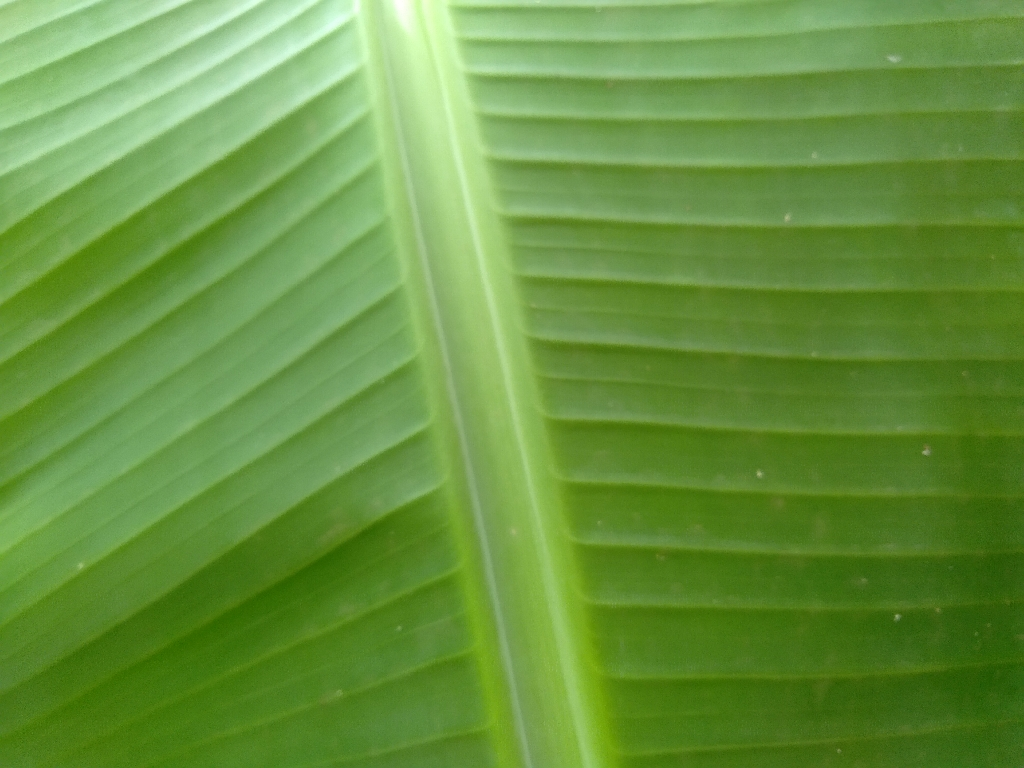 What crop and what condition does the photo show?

banana, healthy
